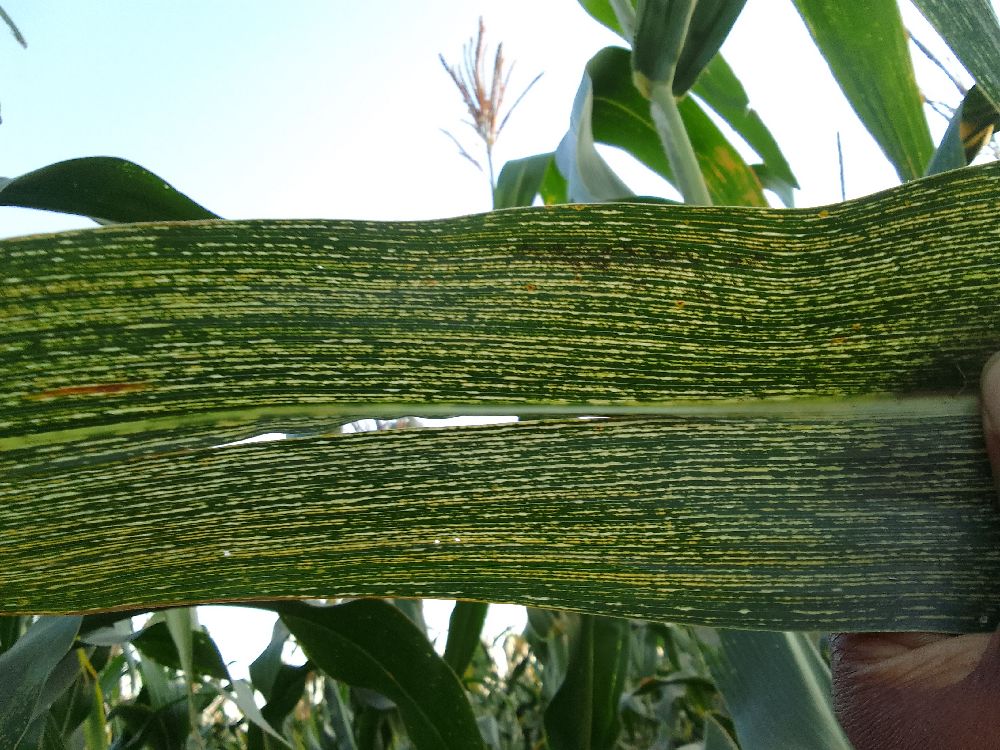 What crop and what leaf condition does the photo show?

maize, maize streak virus
